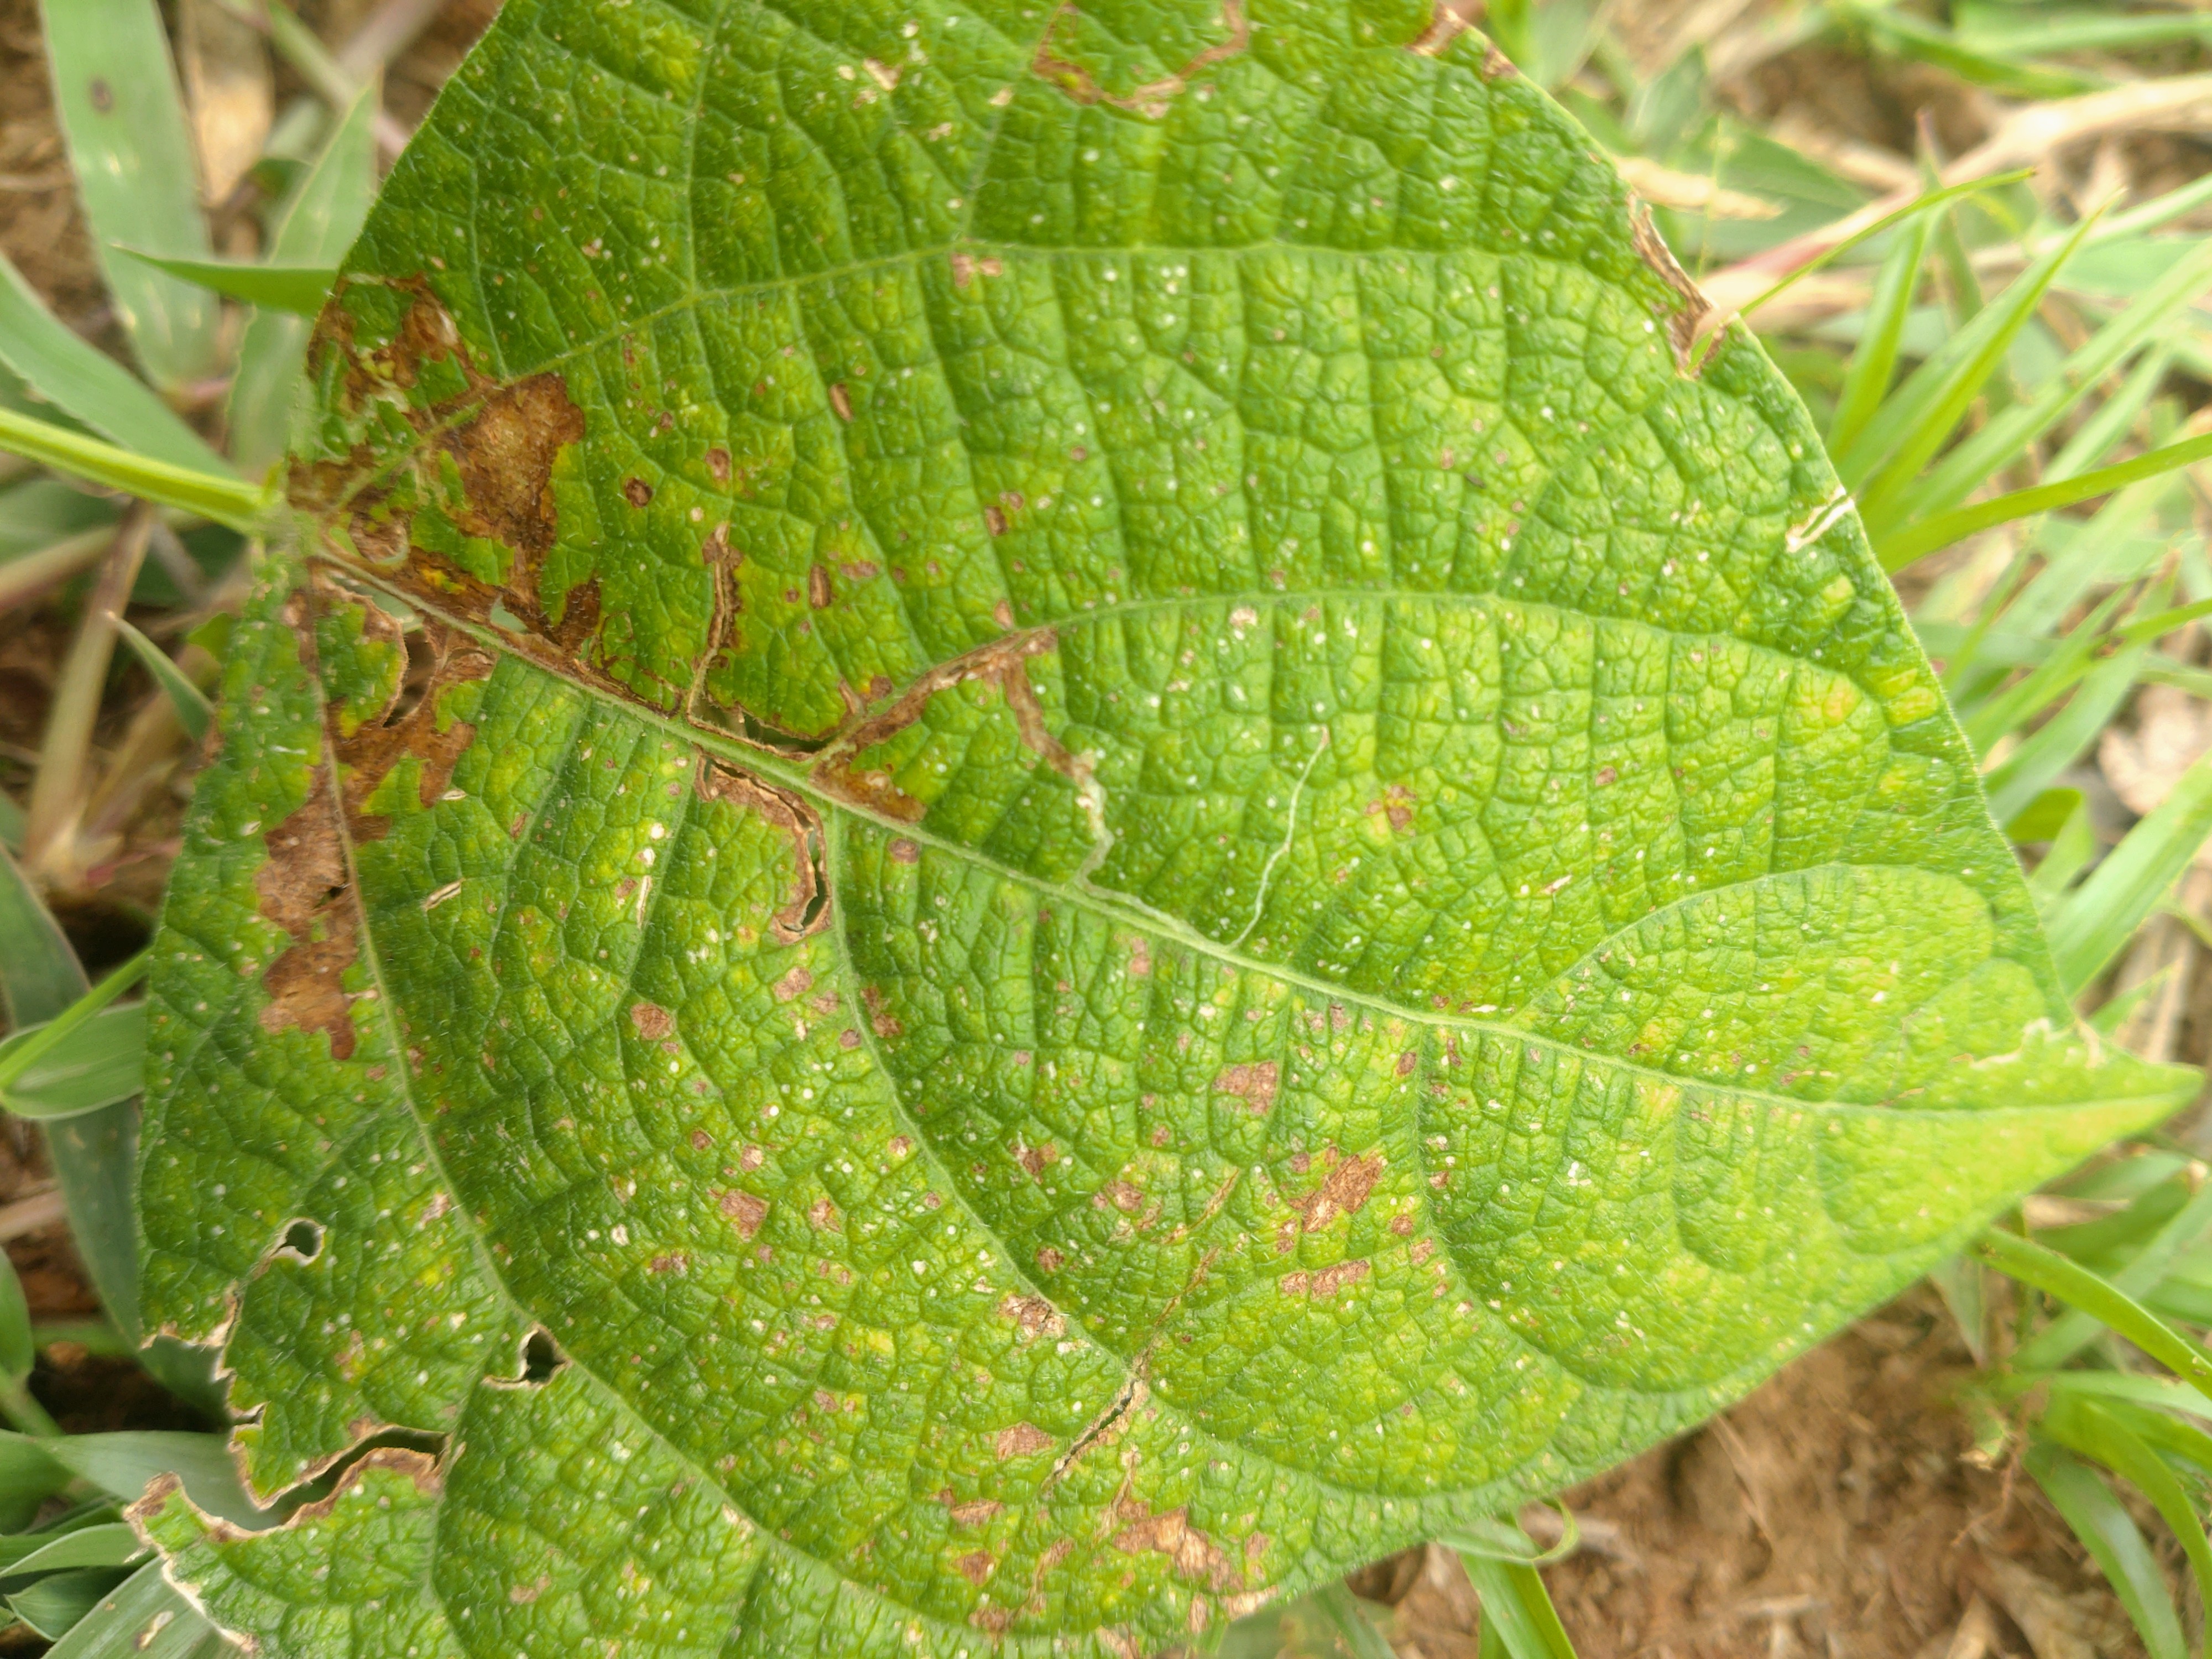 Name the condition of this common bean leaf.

rust
